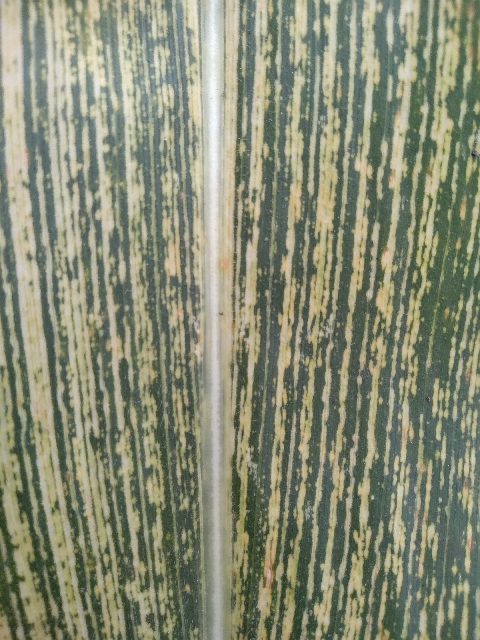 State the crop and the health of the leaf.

maize, maize streak virus
